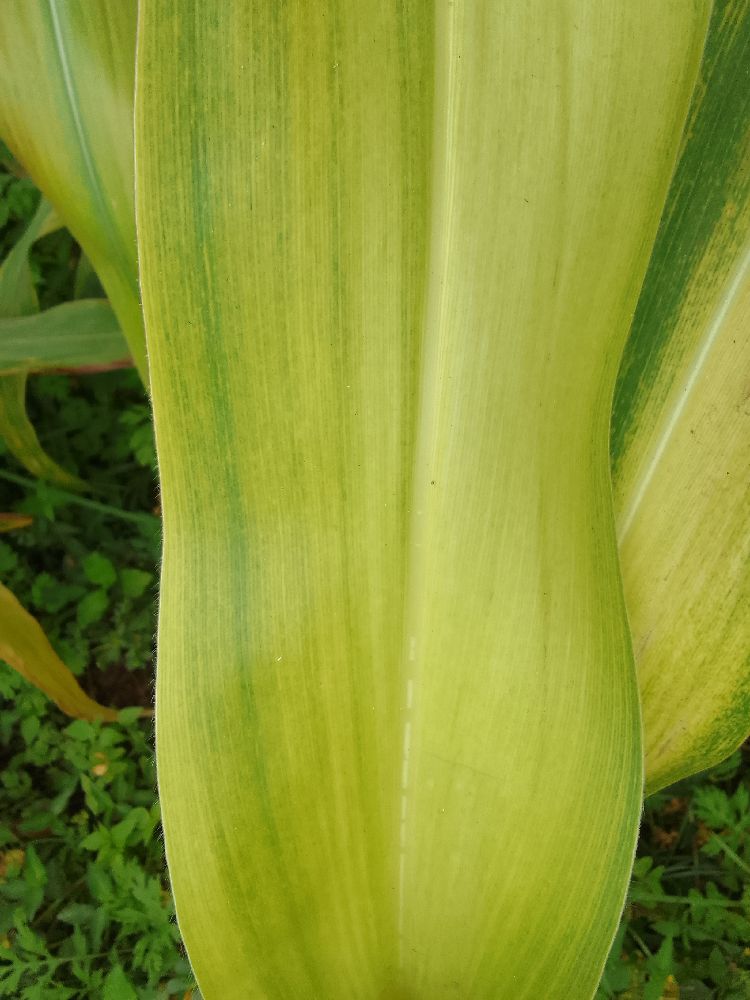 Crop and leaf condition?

maize, maize lethal necrosis
